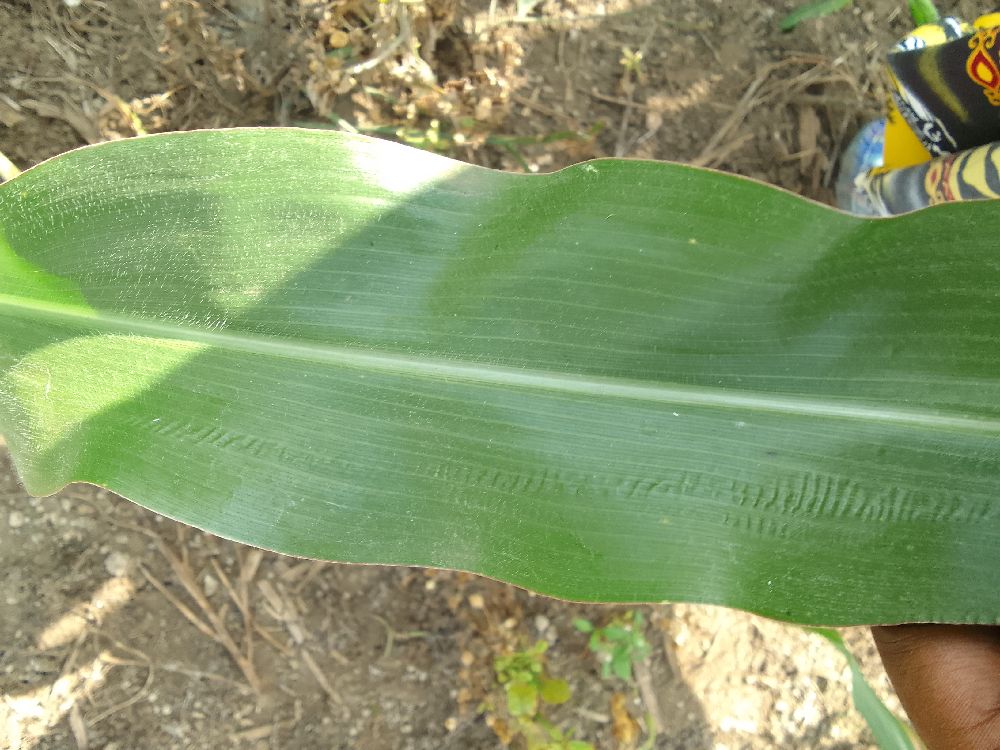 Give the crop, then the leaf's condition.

maize, healthy
